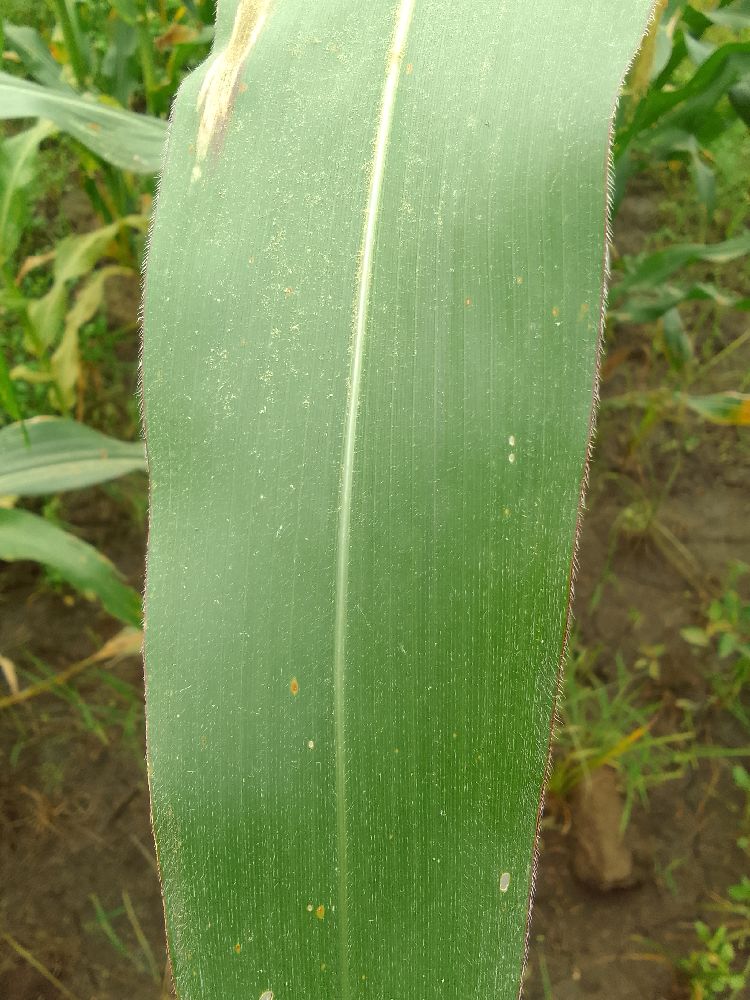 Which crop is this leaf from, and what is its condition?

maize, healthy
